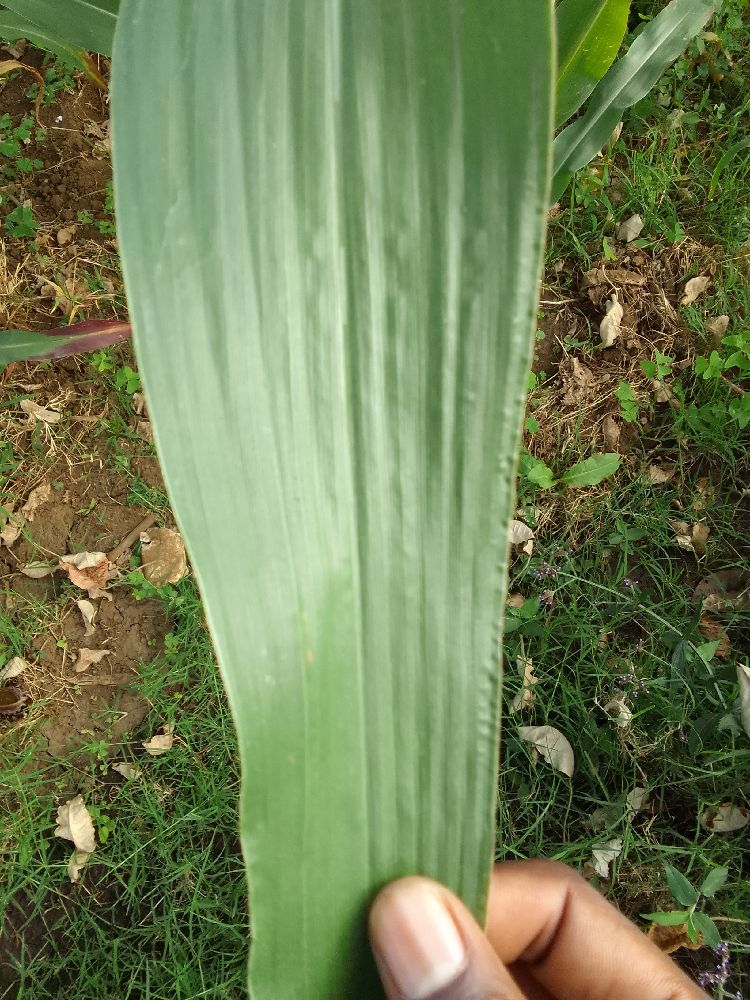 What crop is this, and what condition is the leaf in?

maize, healthy
